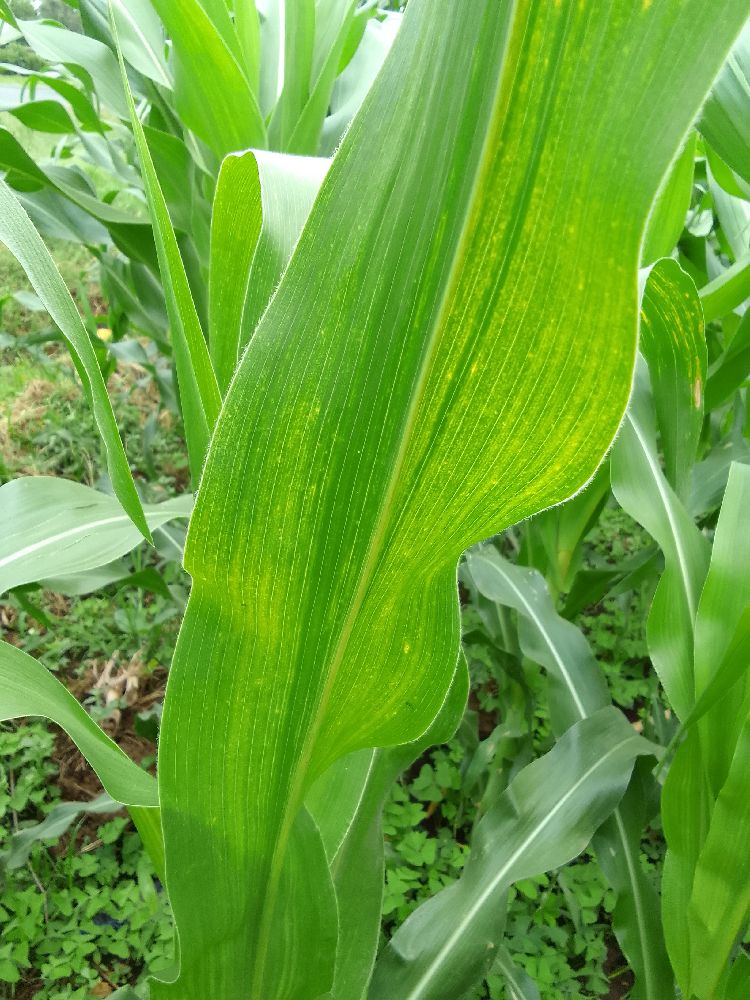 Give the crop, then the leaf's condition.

maize, maize lethal necrosis
